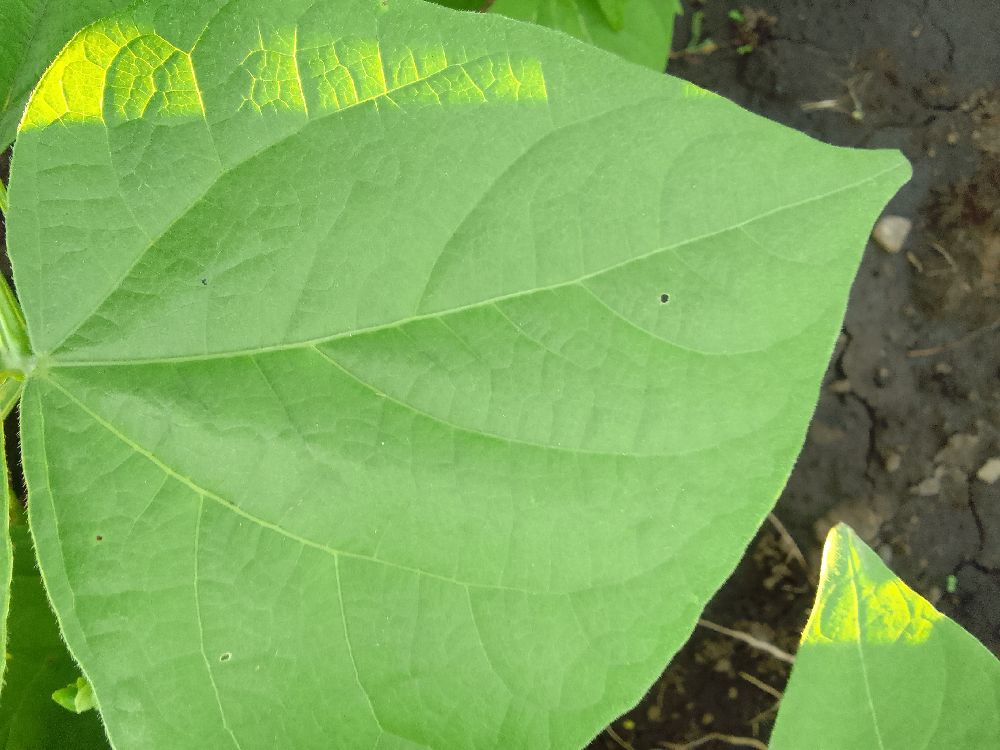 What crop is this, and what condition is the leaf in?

common bean, healthy
